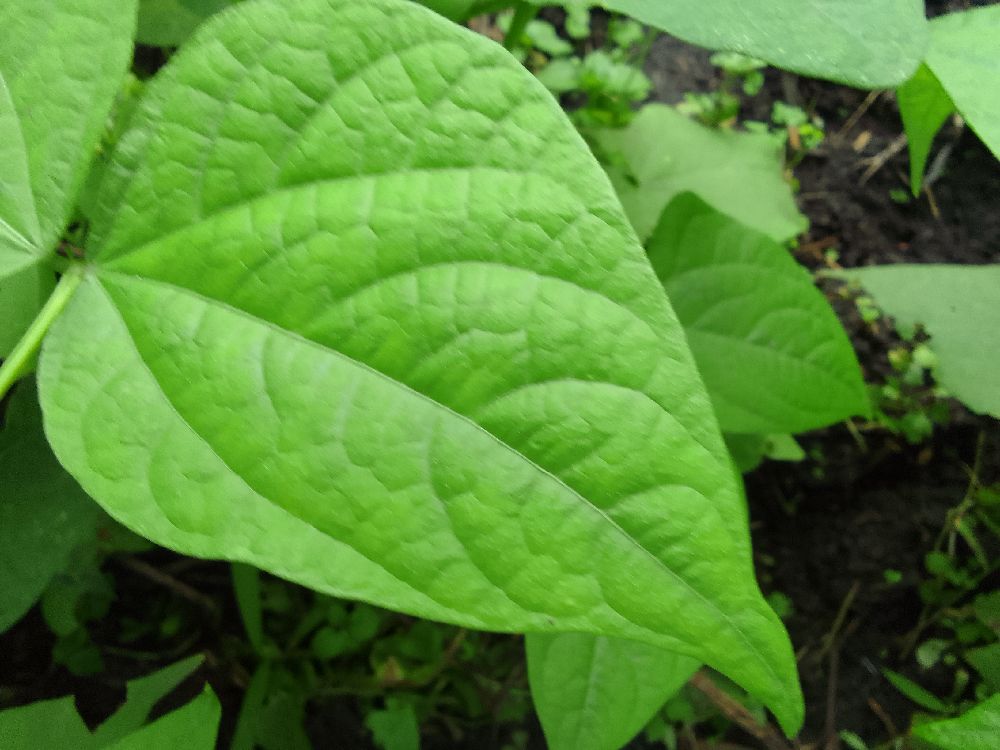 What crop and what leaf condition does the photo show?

common bean, healthy
